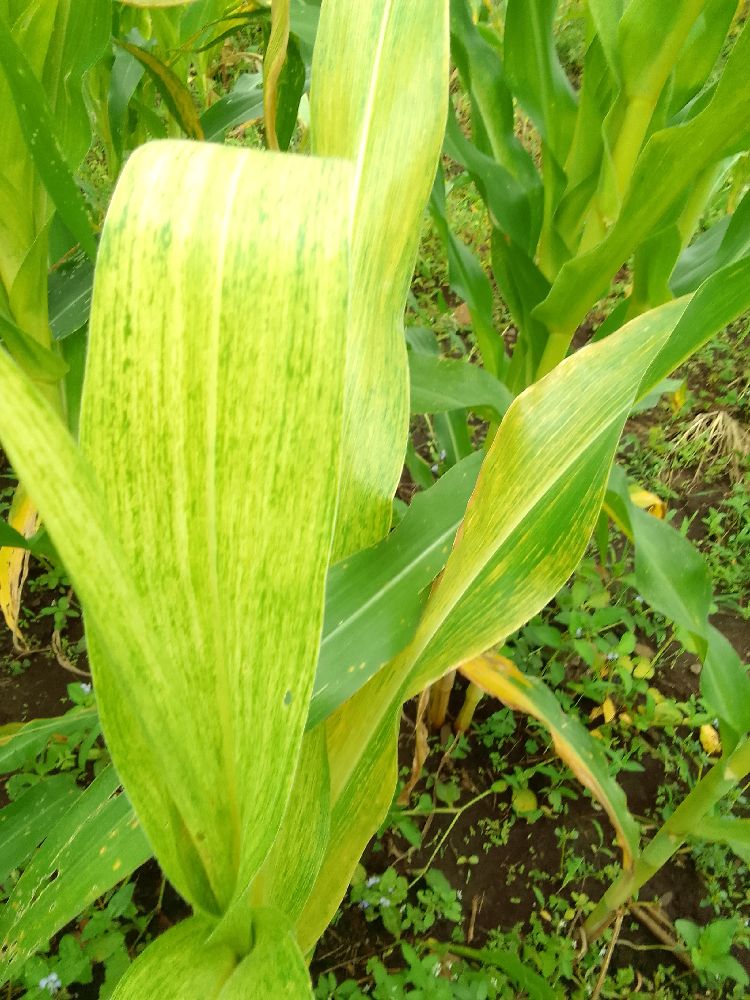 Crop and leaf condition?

maize, maize lethal necrosis
